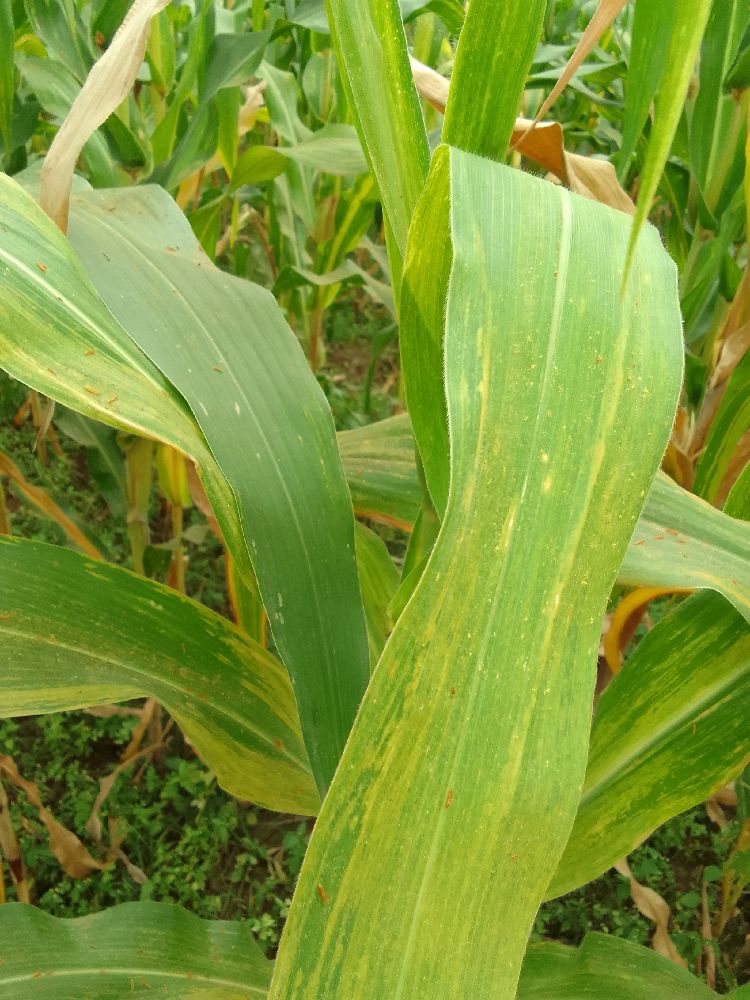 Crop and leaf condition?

maize, maize lethal necrosis
